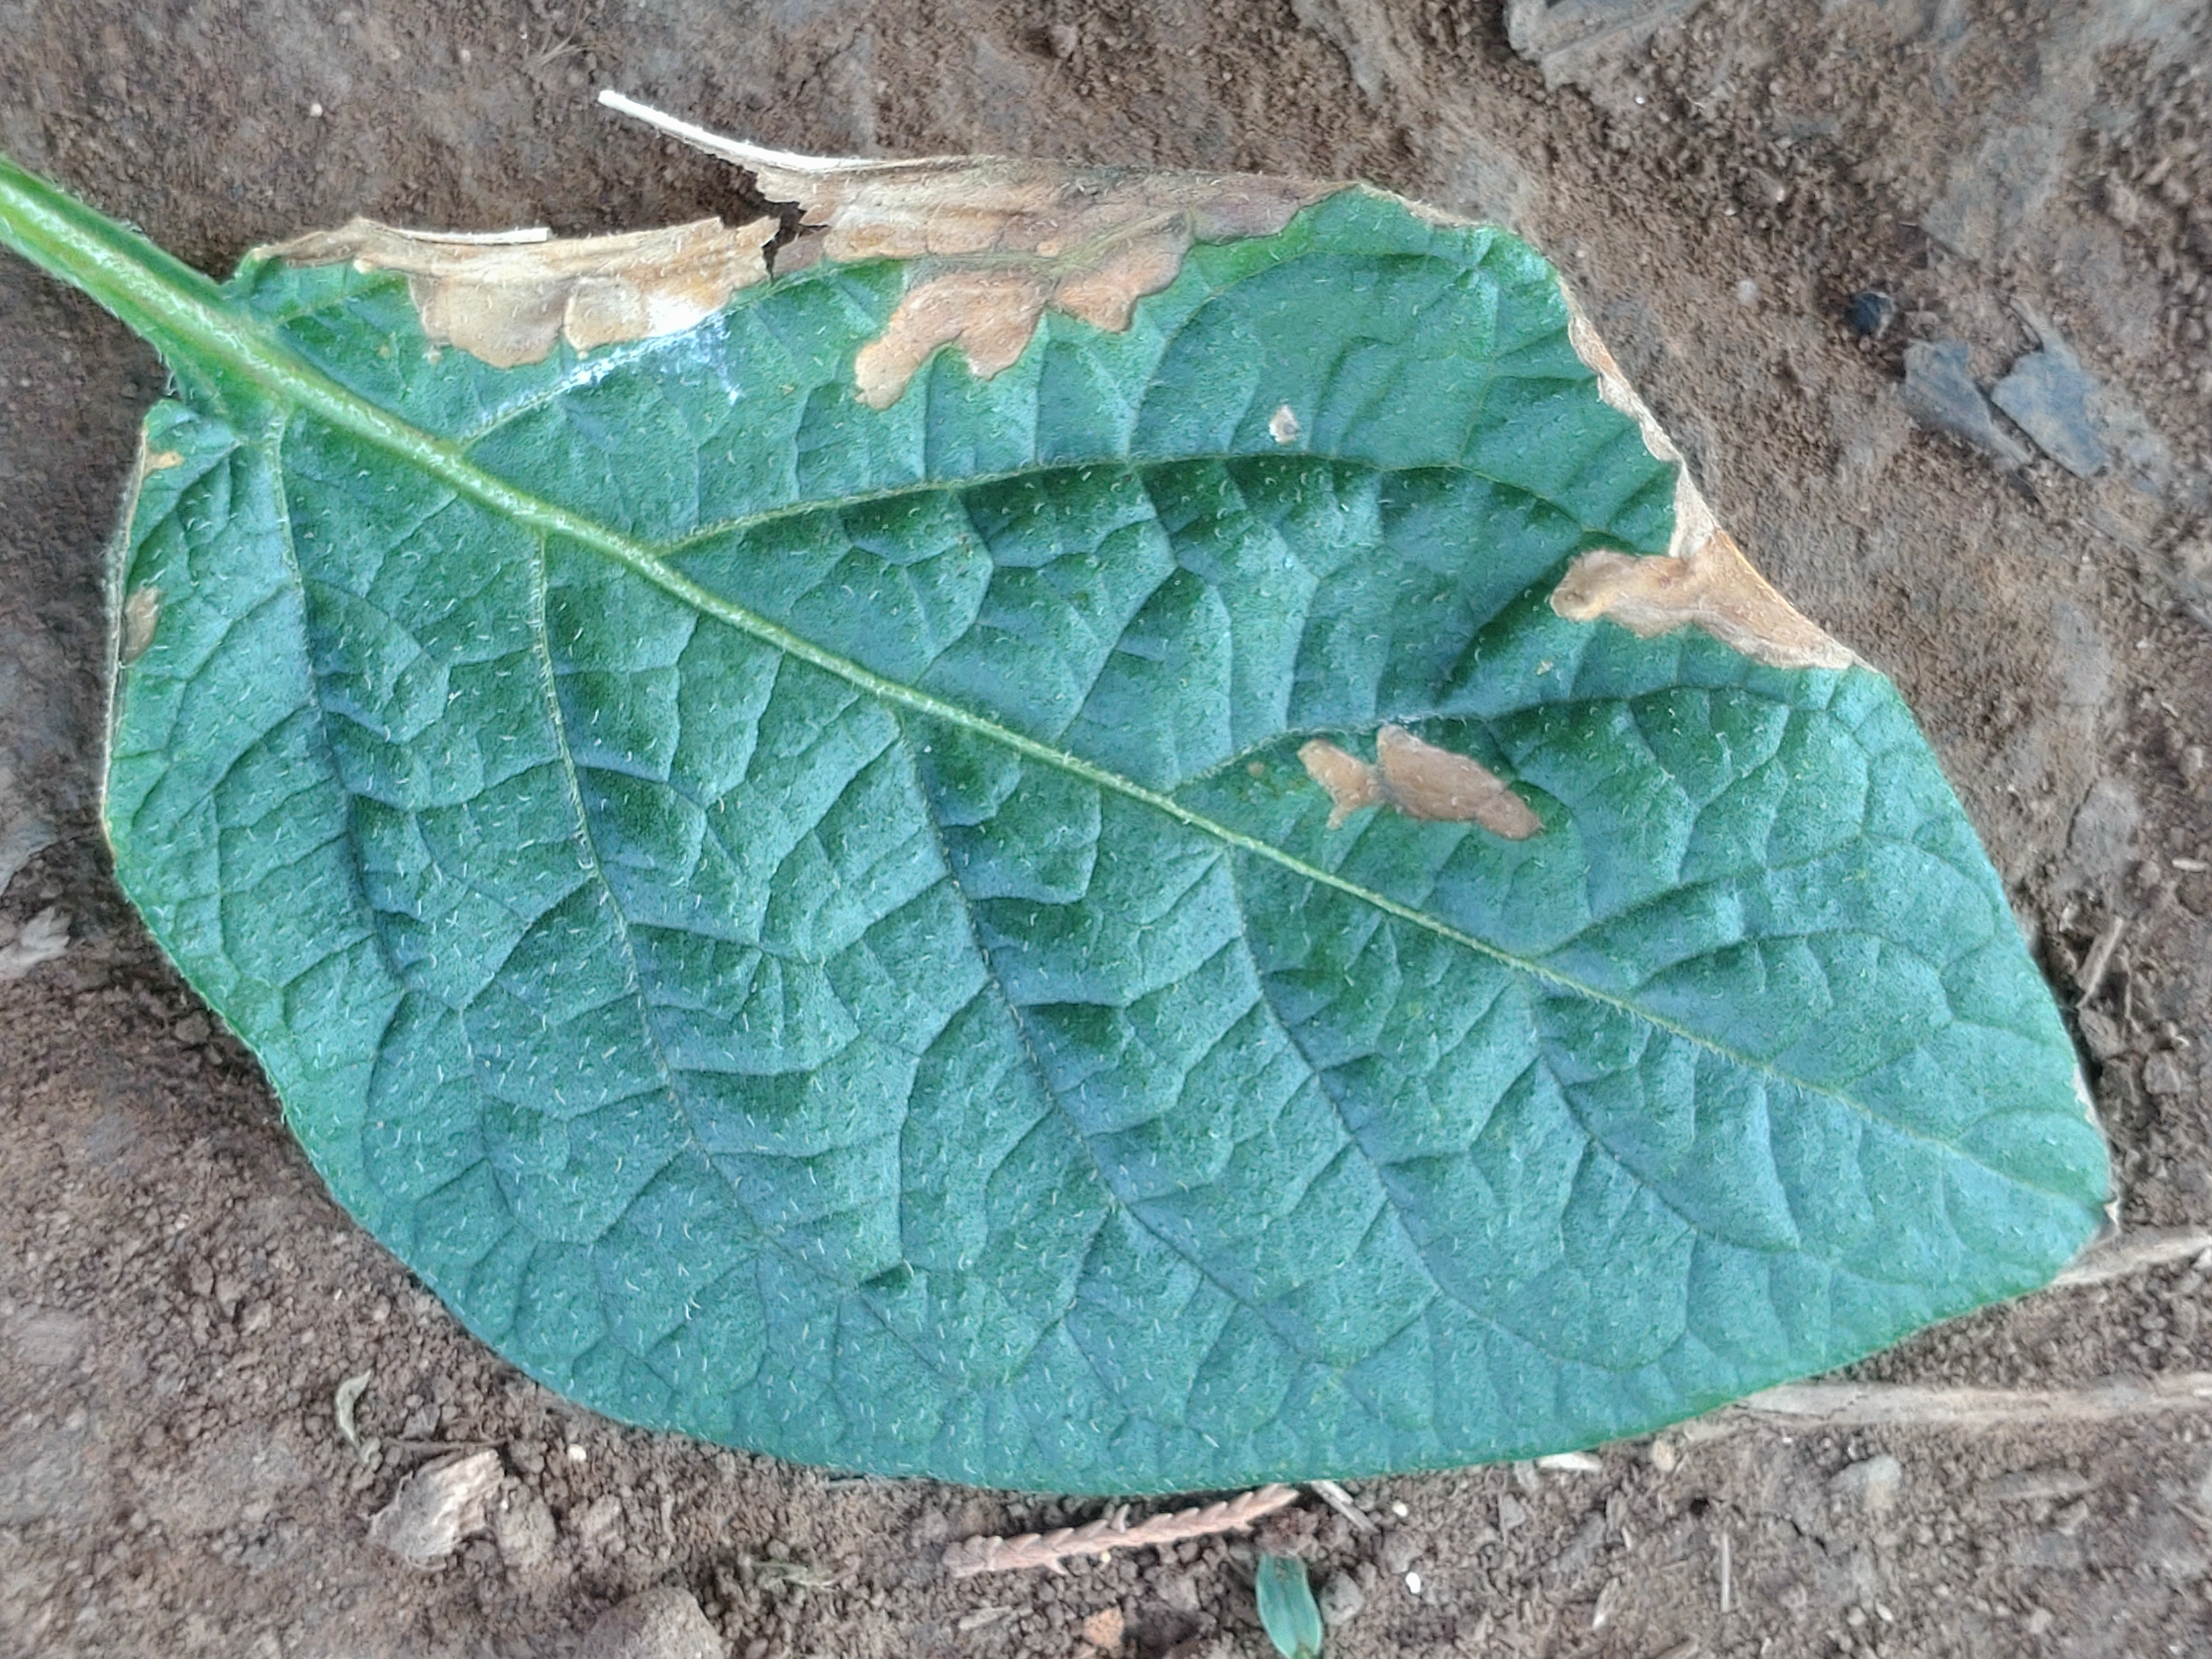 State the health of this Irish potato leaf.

early blight
